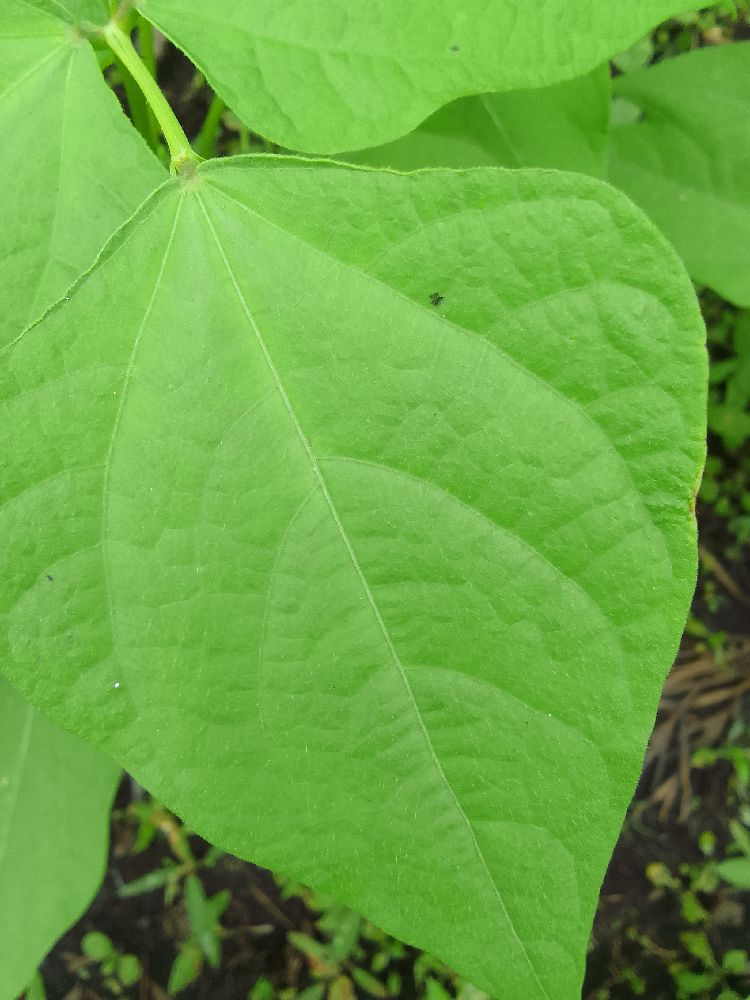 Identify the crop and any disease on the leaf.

common bean, healthy
